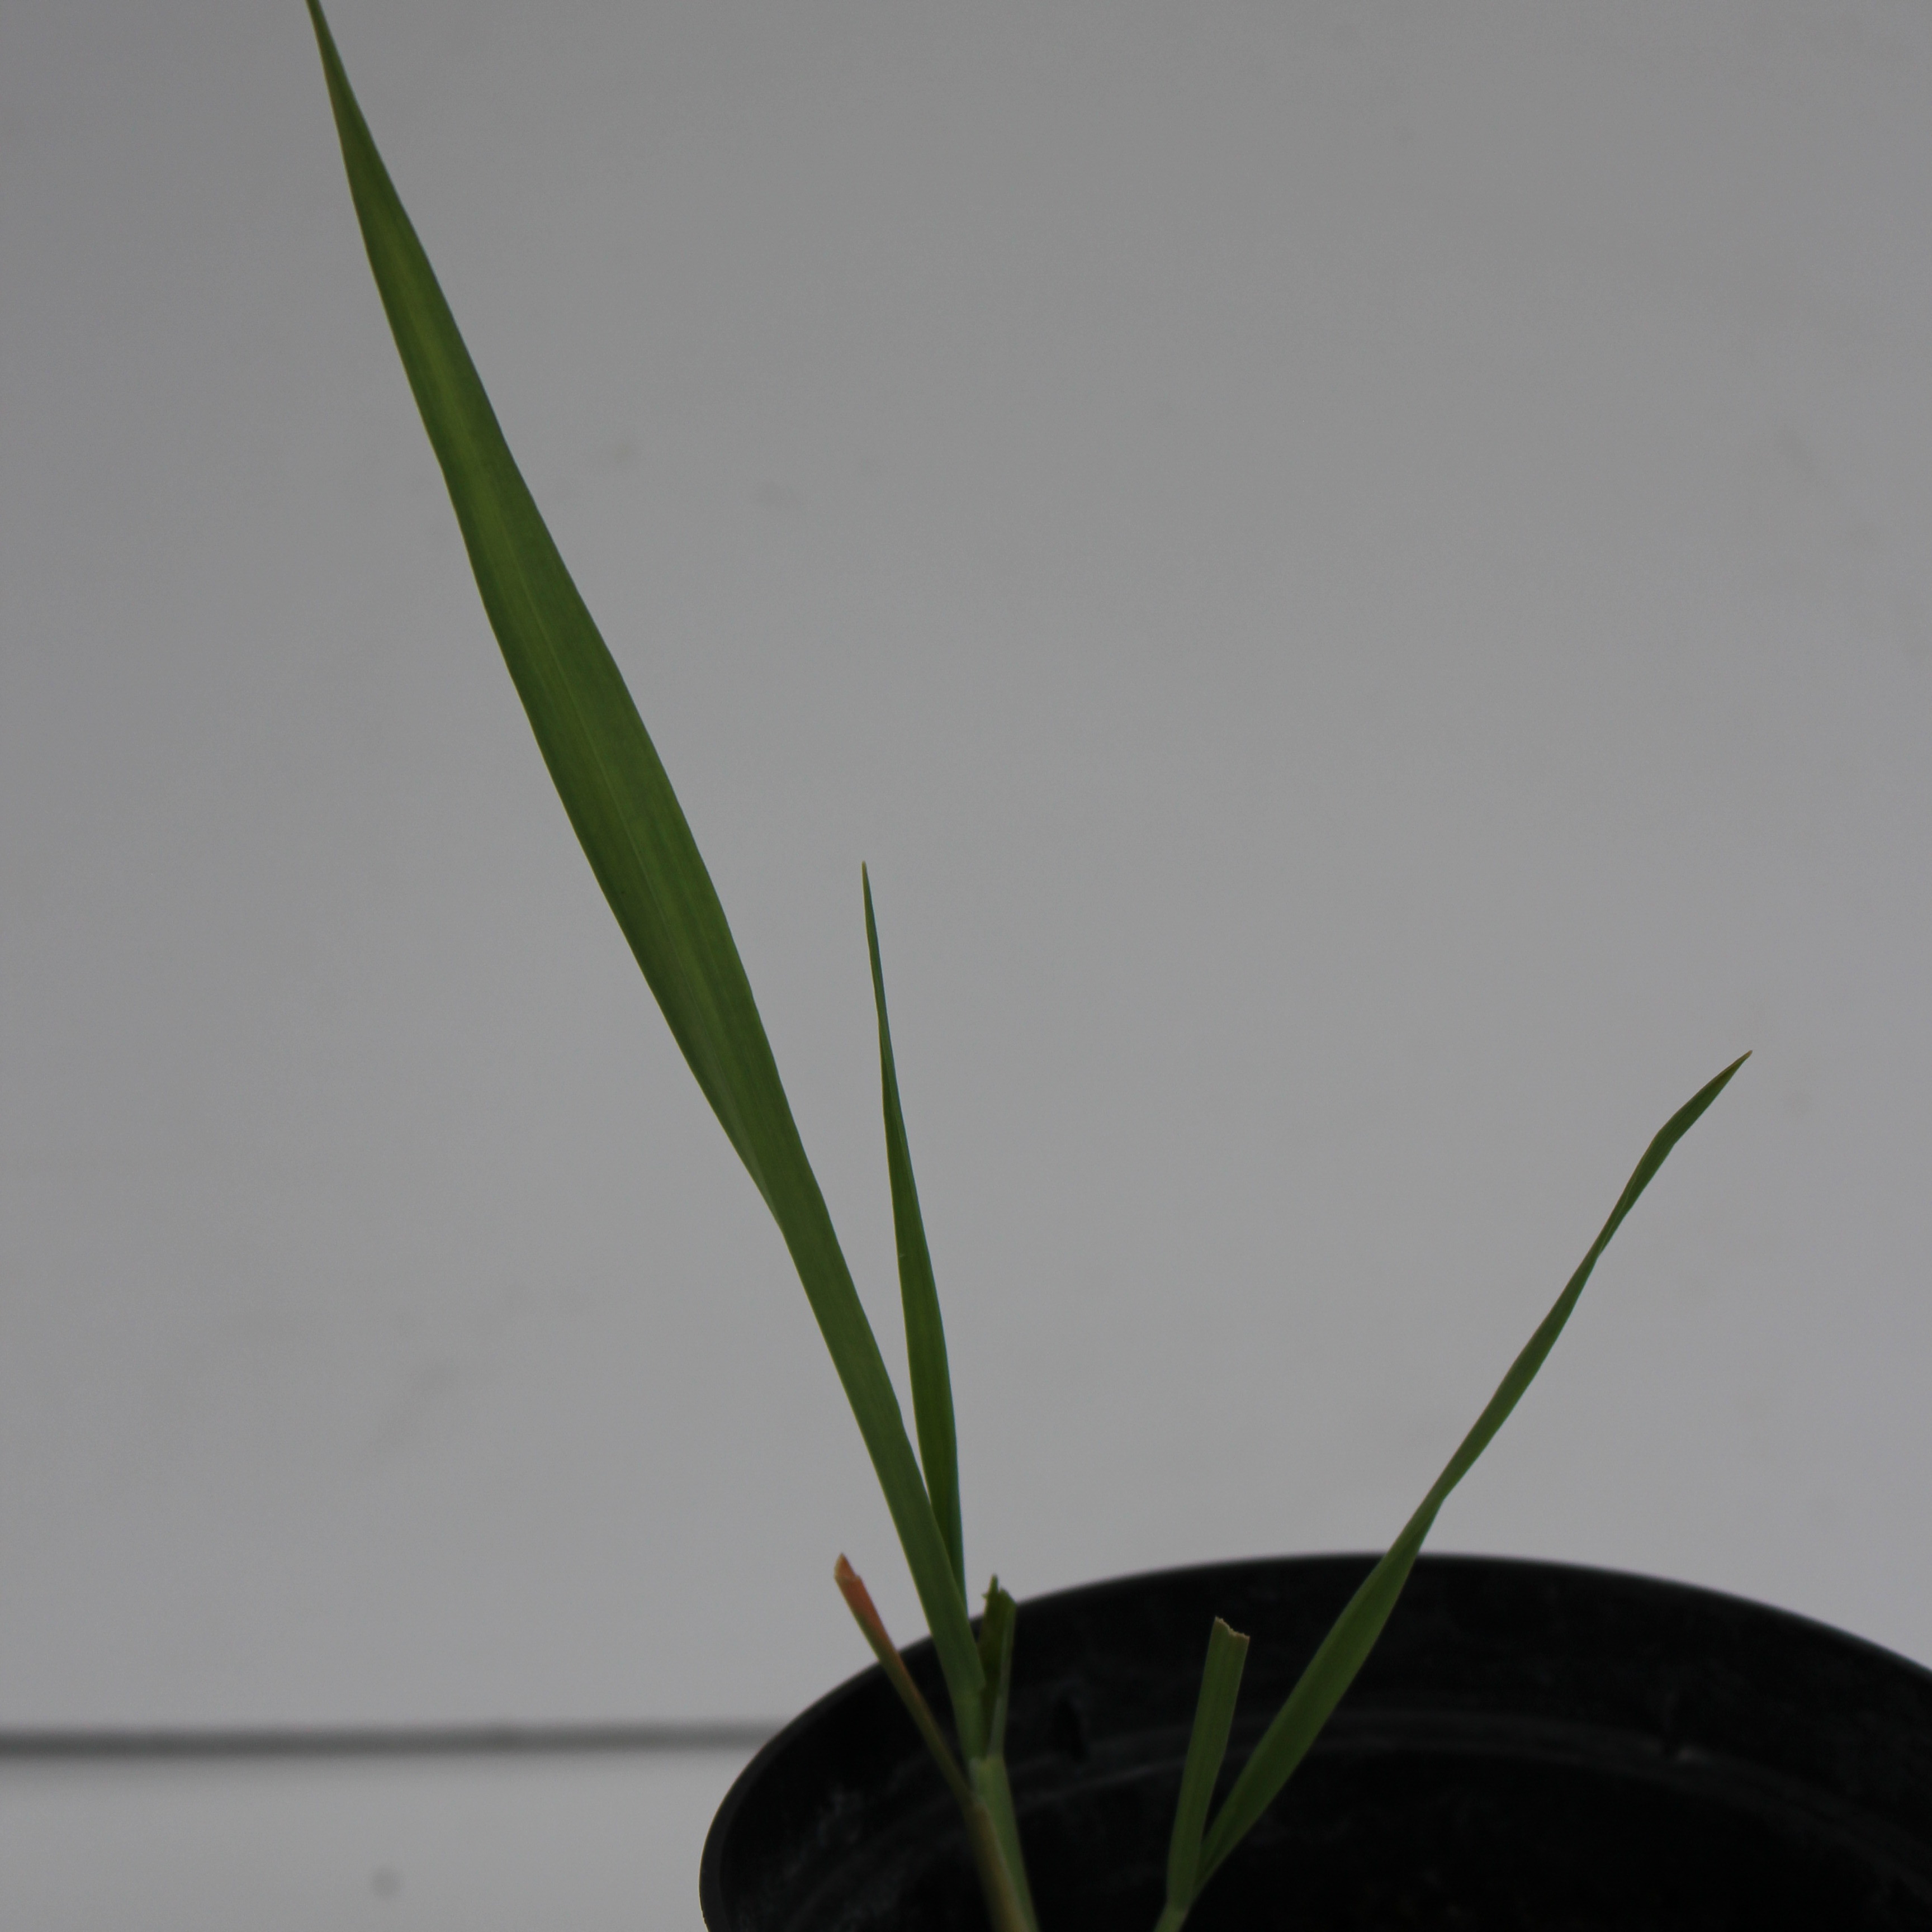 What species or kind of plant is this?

Avena sterilis
